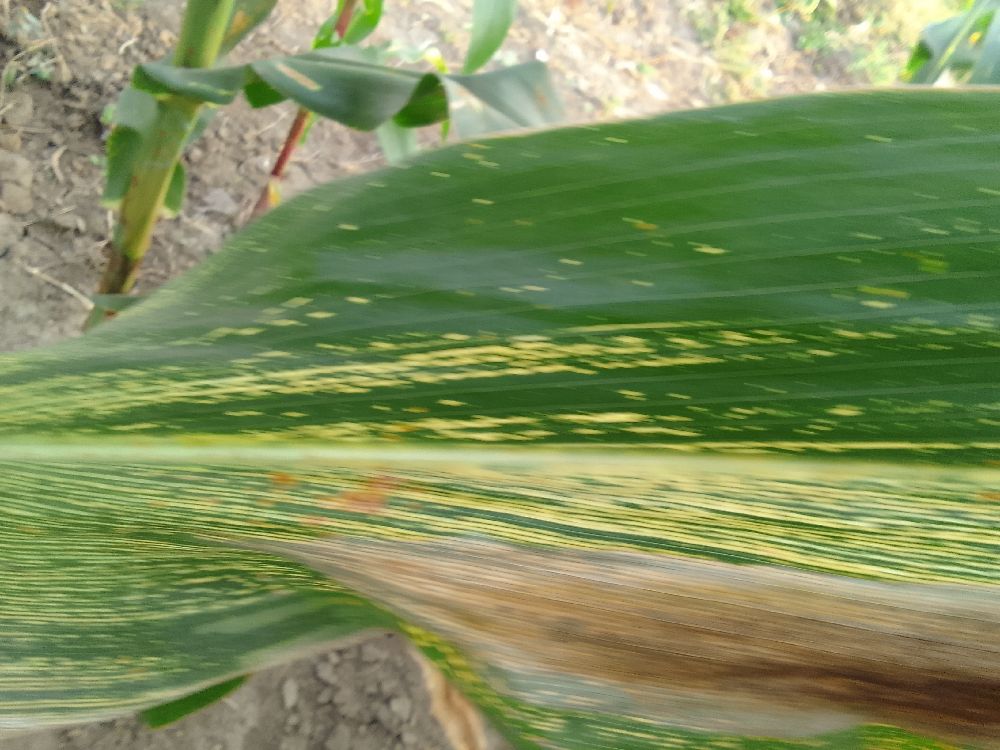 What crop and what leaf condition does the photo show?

maize, maize streak virus
